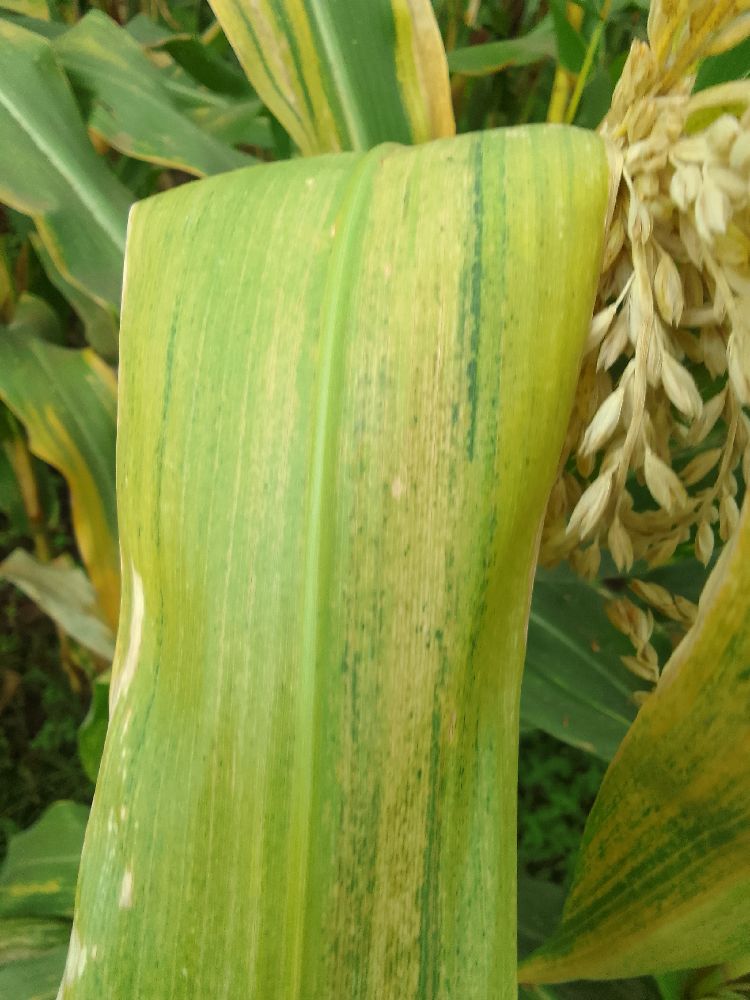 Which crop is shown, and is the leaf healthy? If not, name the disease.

maize, maize lethal necrosis
